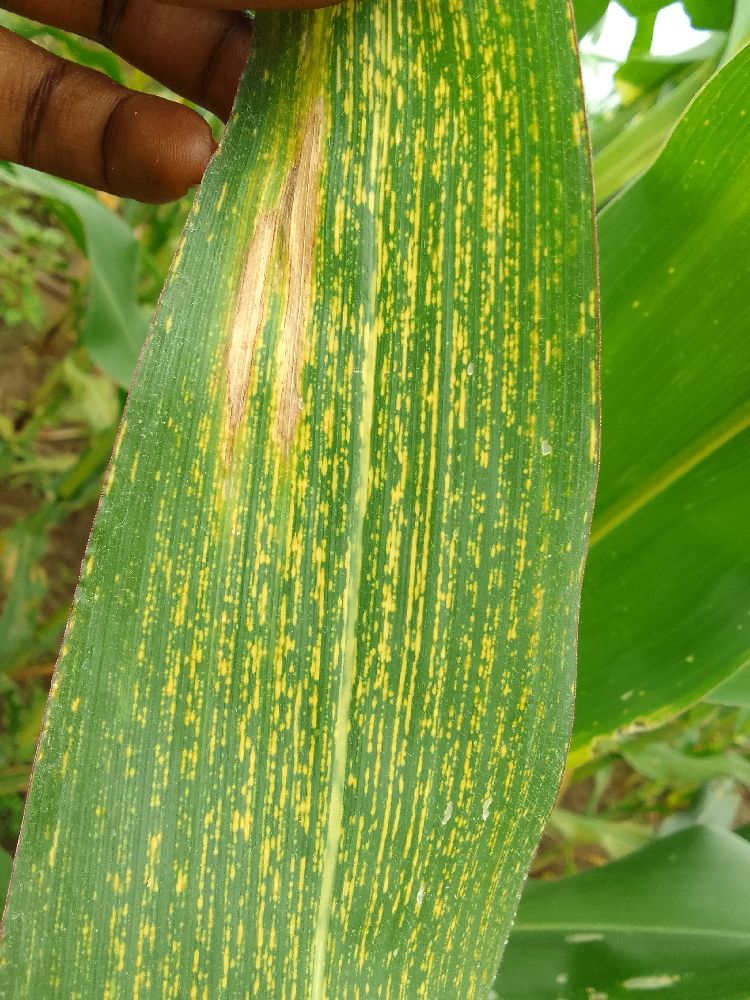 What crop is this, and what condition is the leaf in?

maize, maize streak virus
